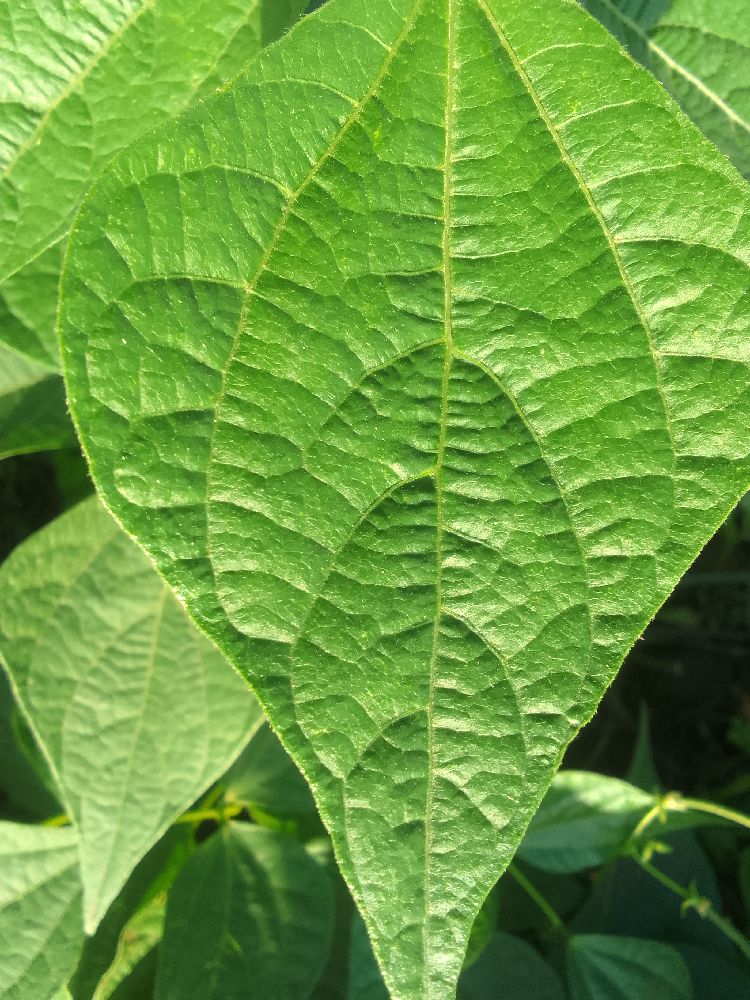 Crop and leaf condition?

common bean, healthy
